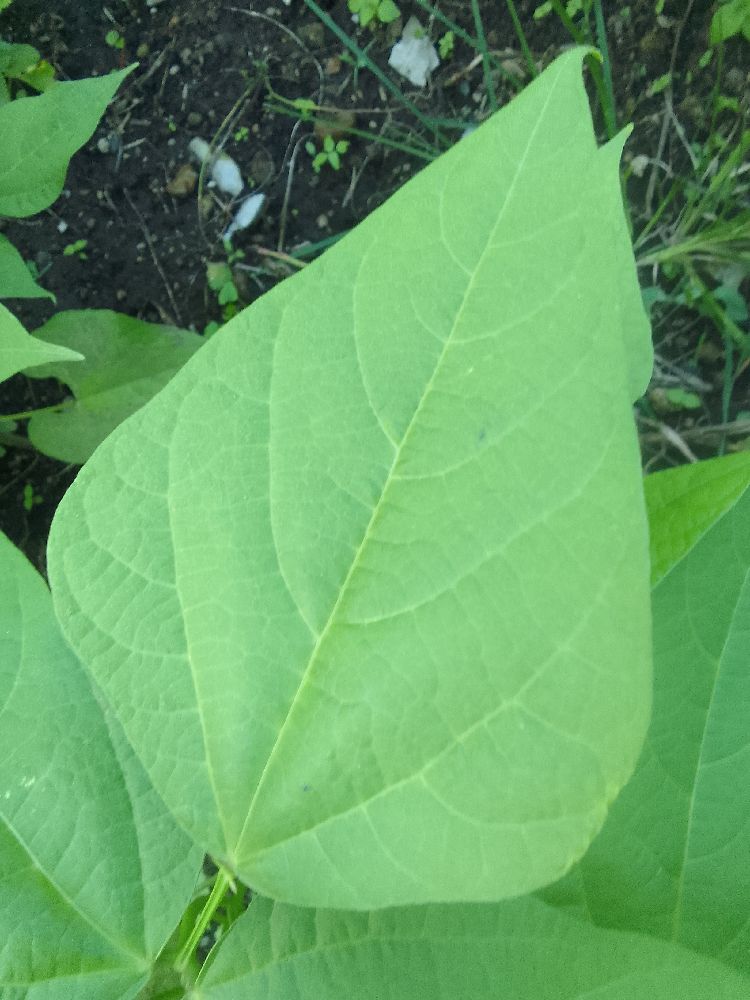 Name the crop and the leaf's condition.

common bean, healthy
